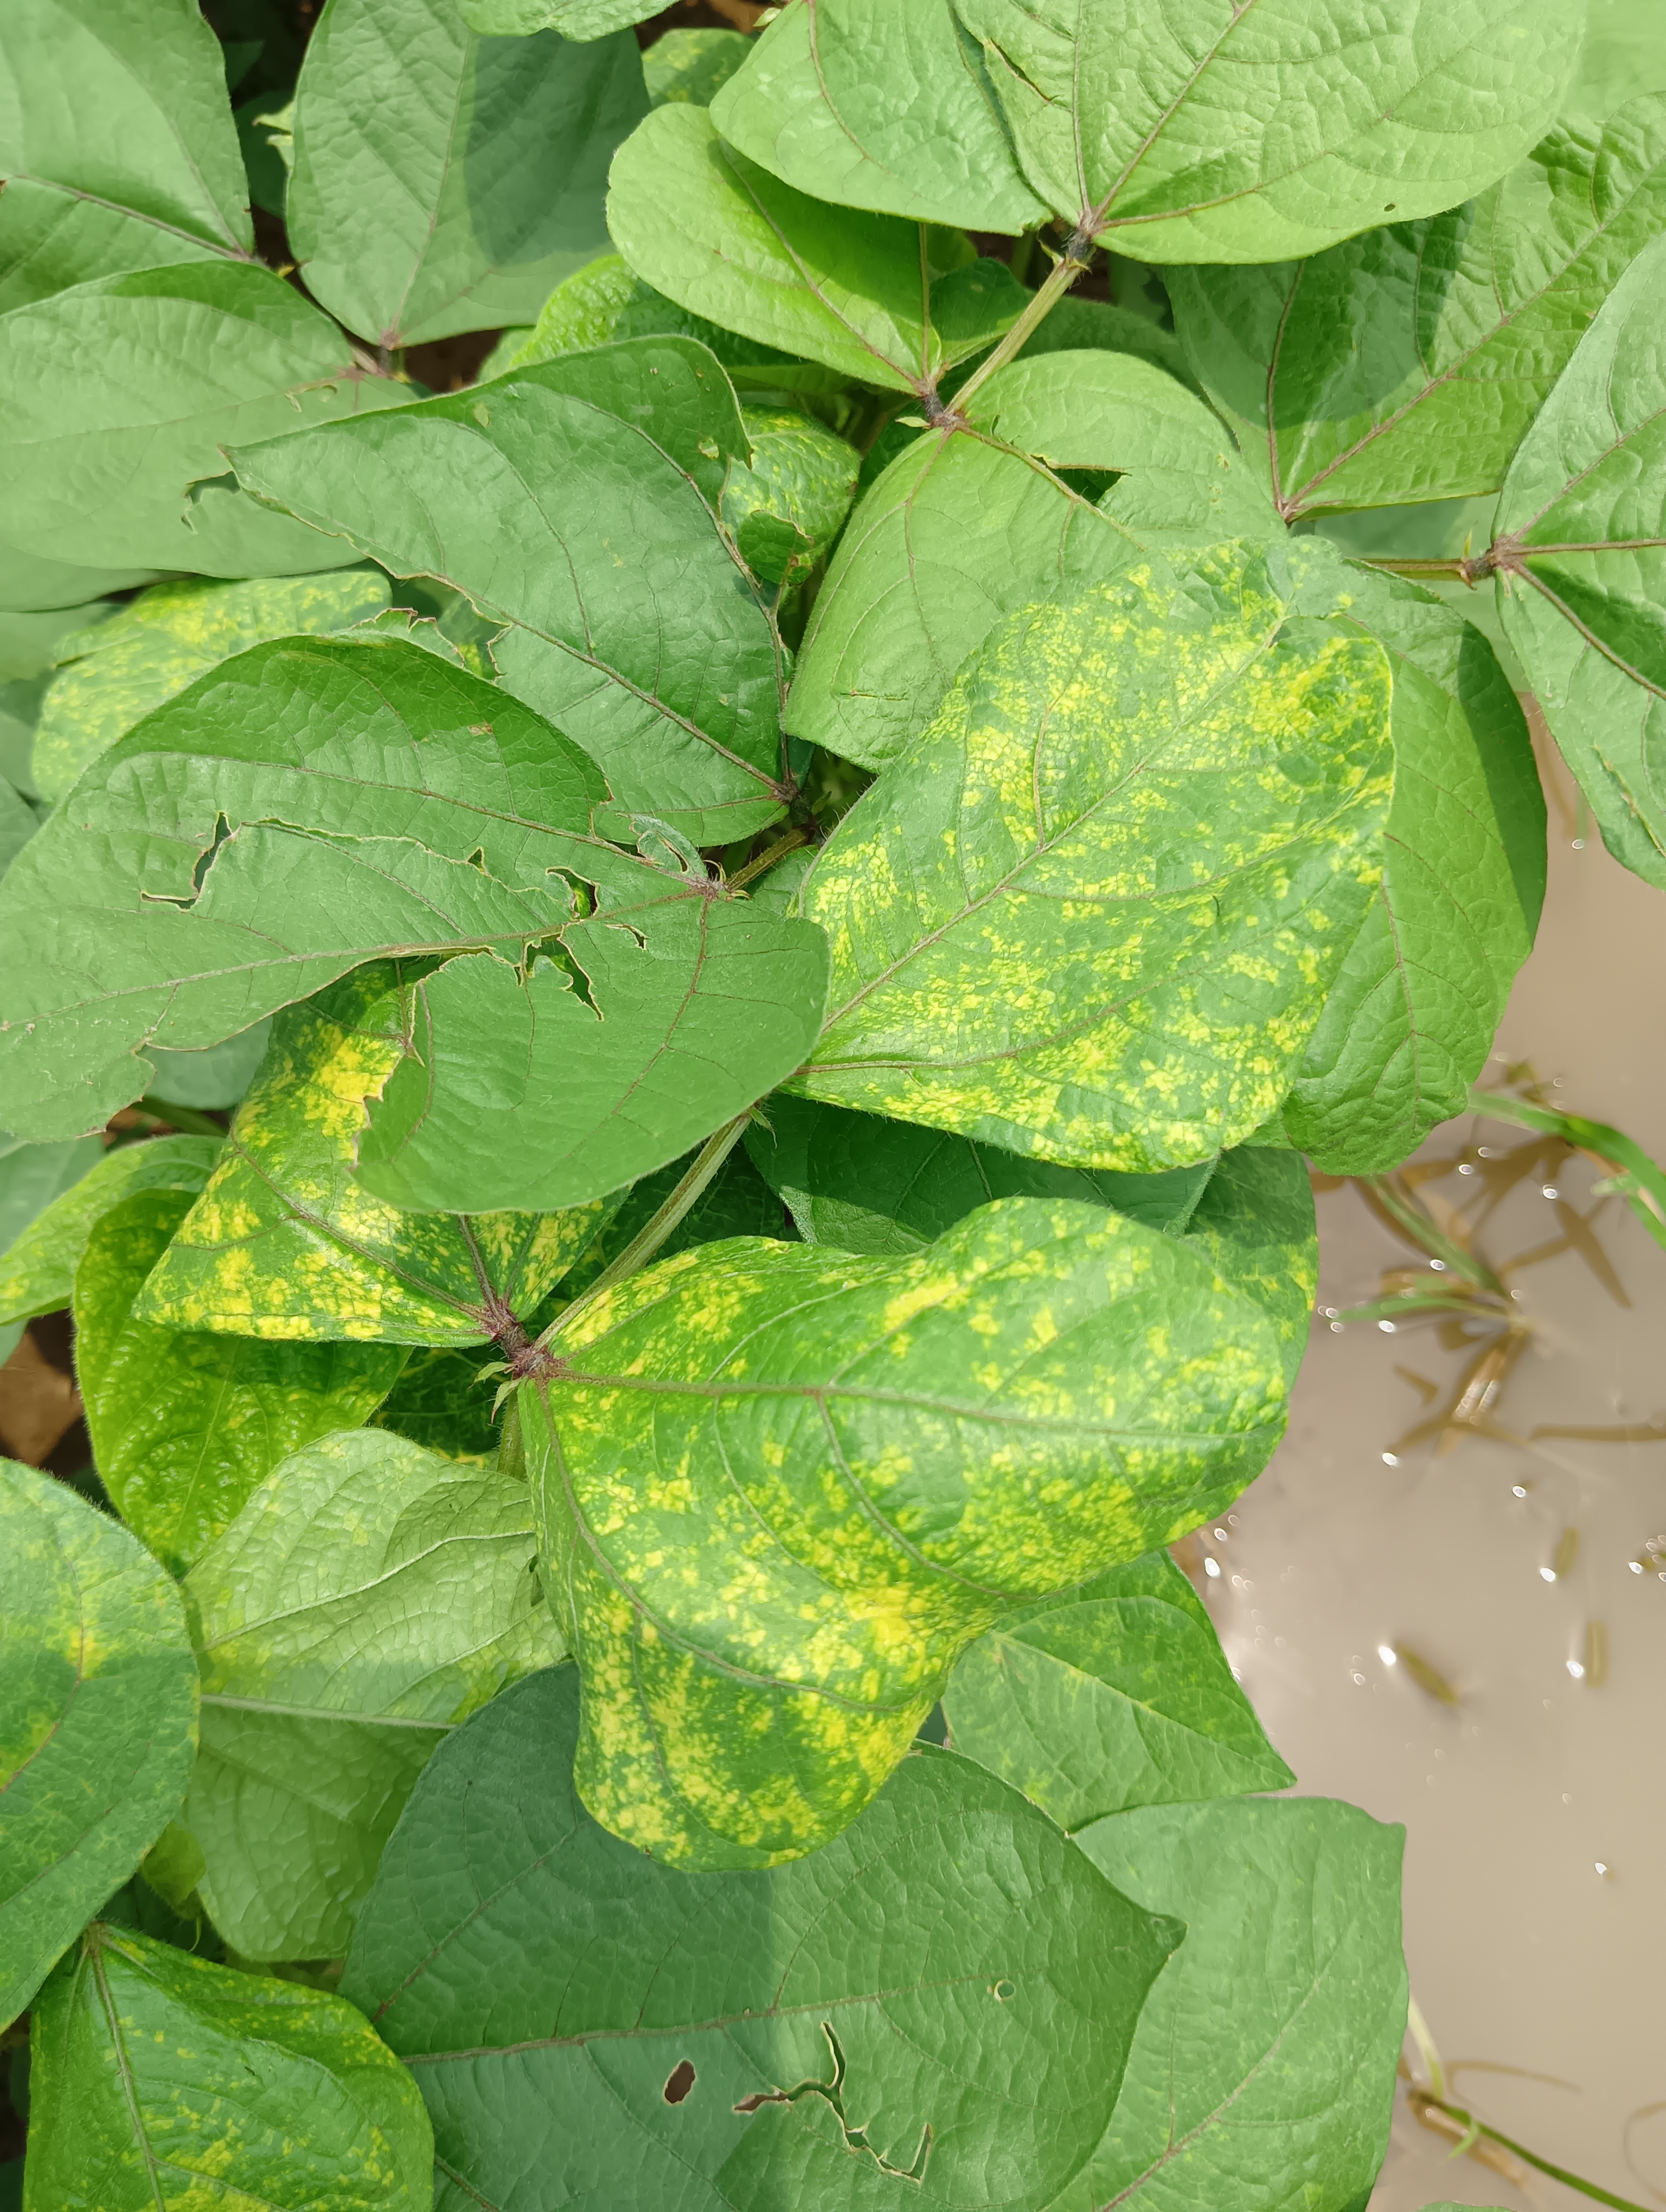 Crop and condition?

mungbean, yellow mosaic
